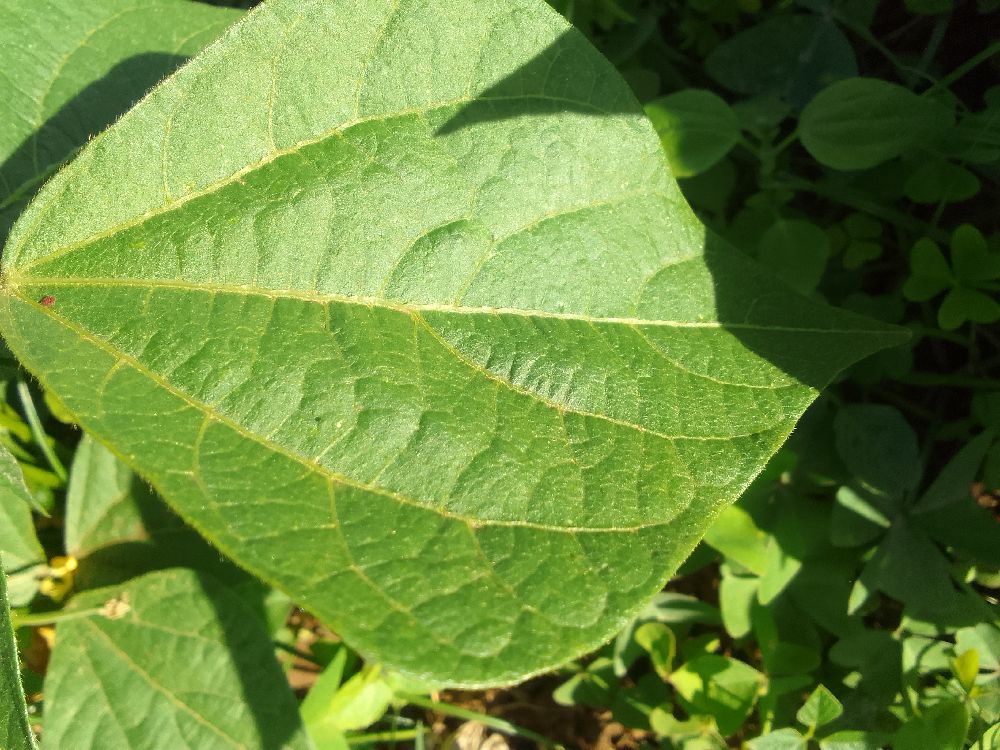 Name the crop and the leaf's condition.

common bean, healthy
